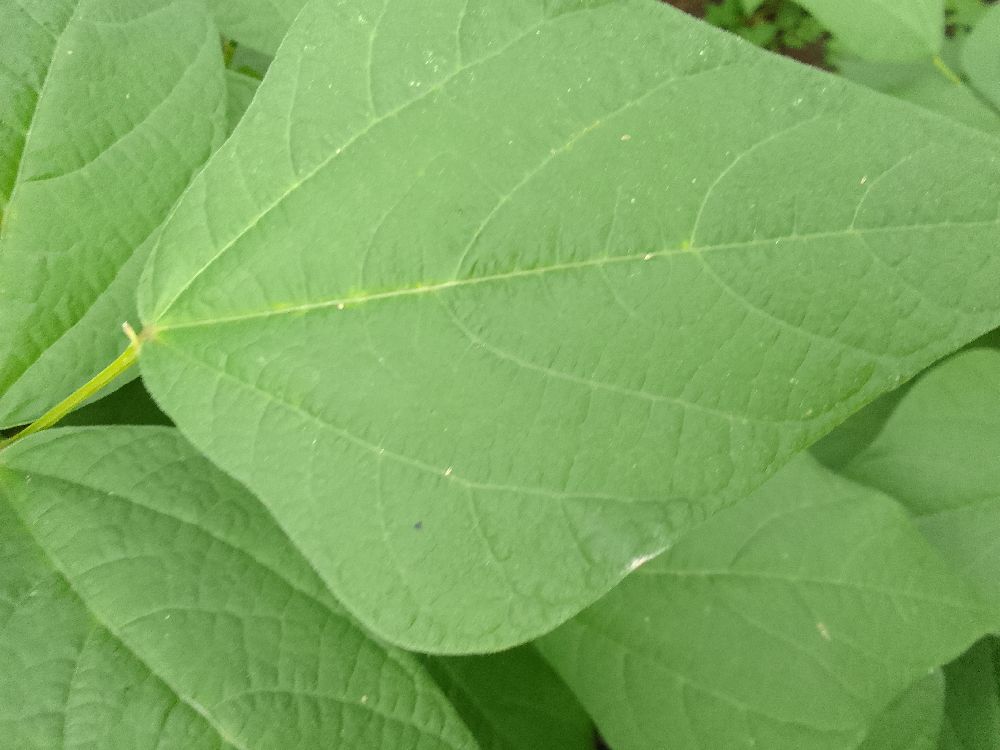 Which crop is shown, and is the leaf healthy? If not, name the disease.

common bean, healthy
